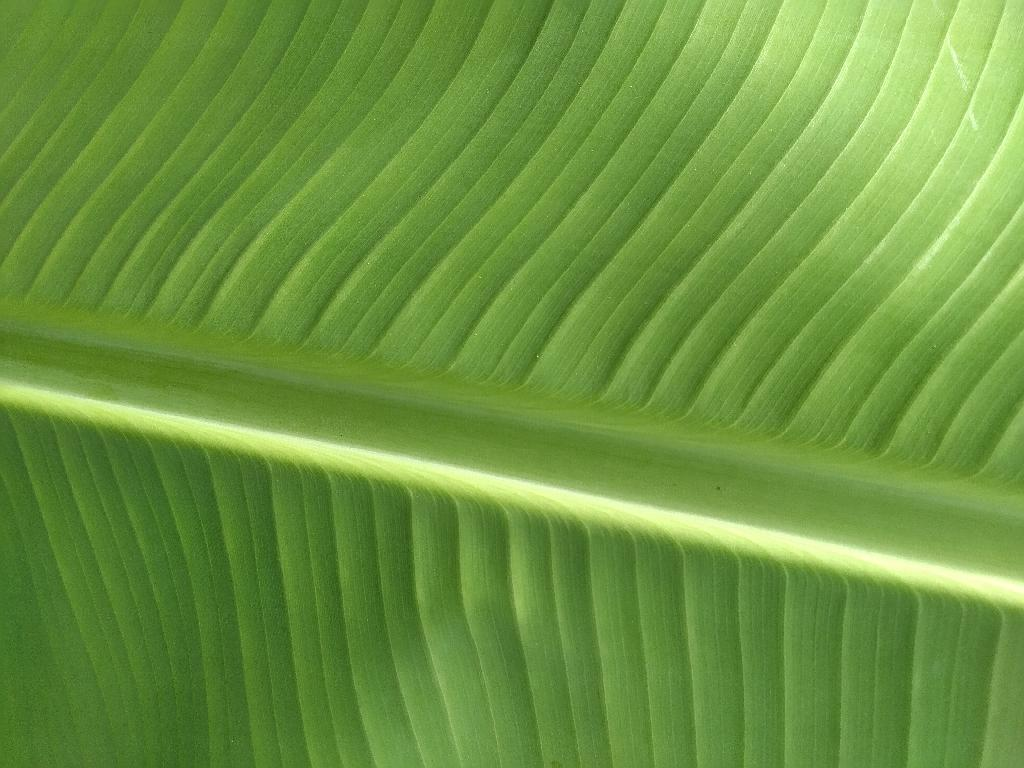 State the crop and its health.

banana, healthy
